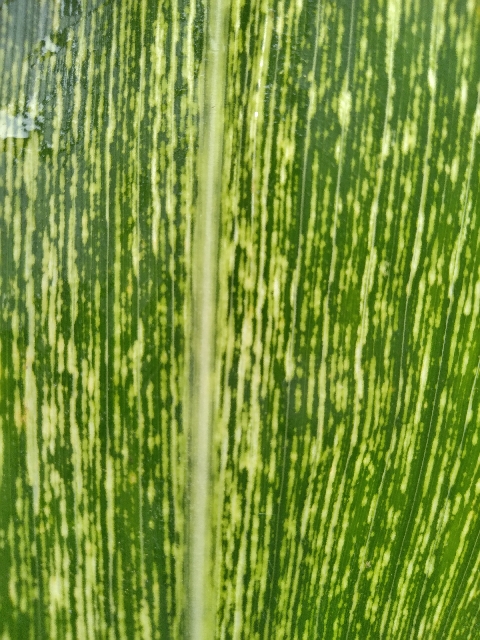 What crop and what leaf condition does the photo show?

maize, maize streak virus
